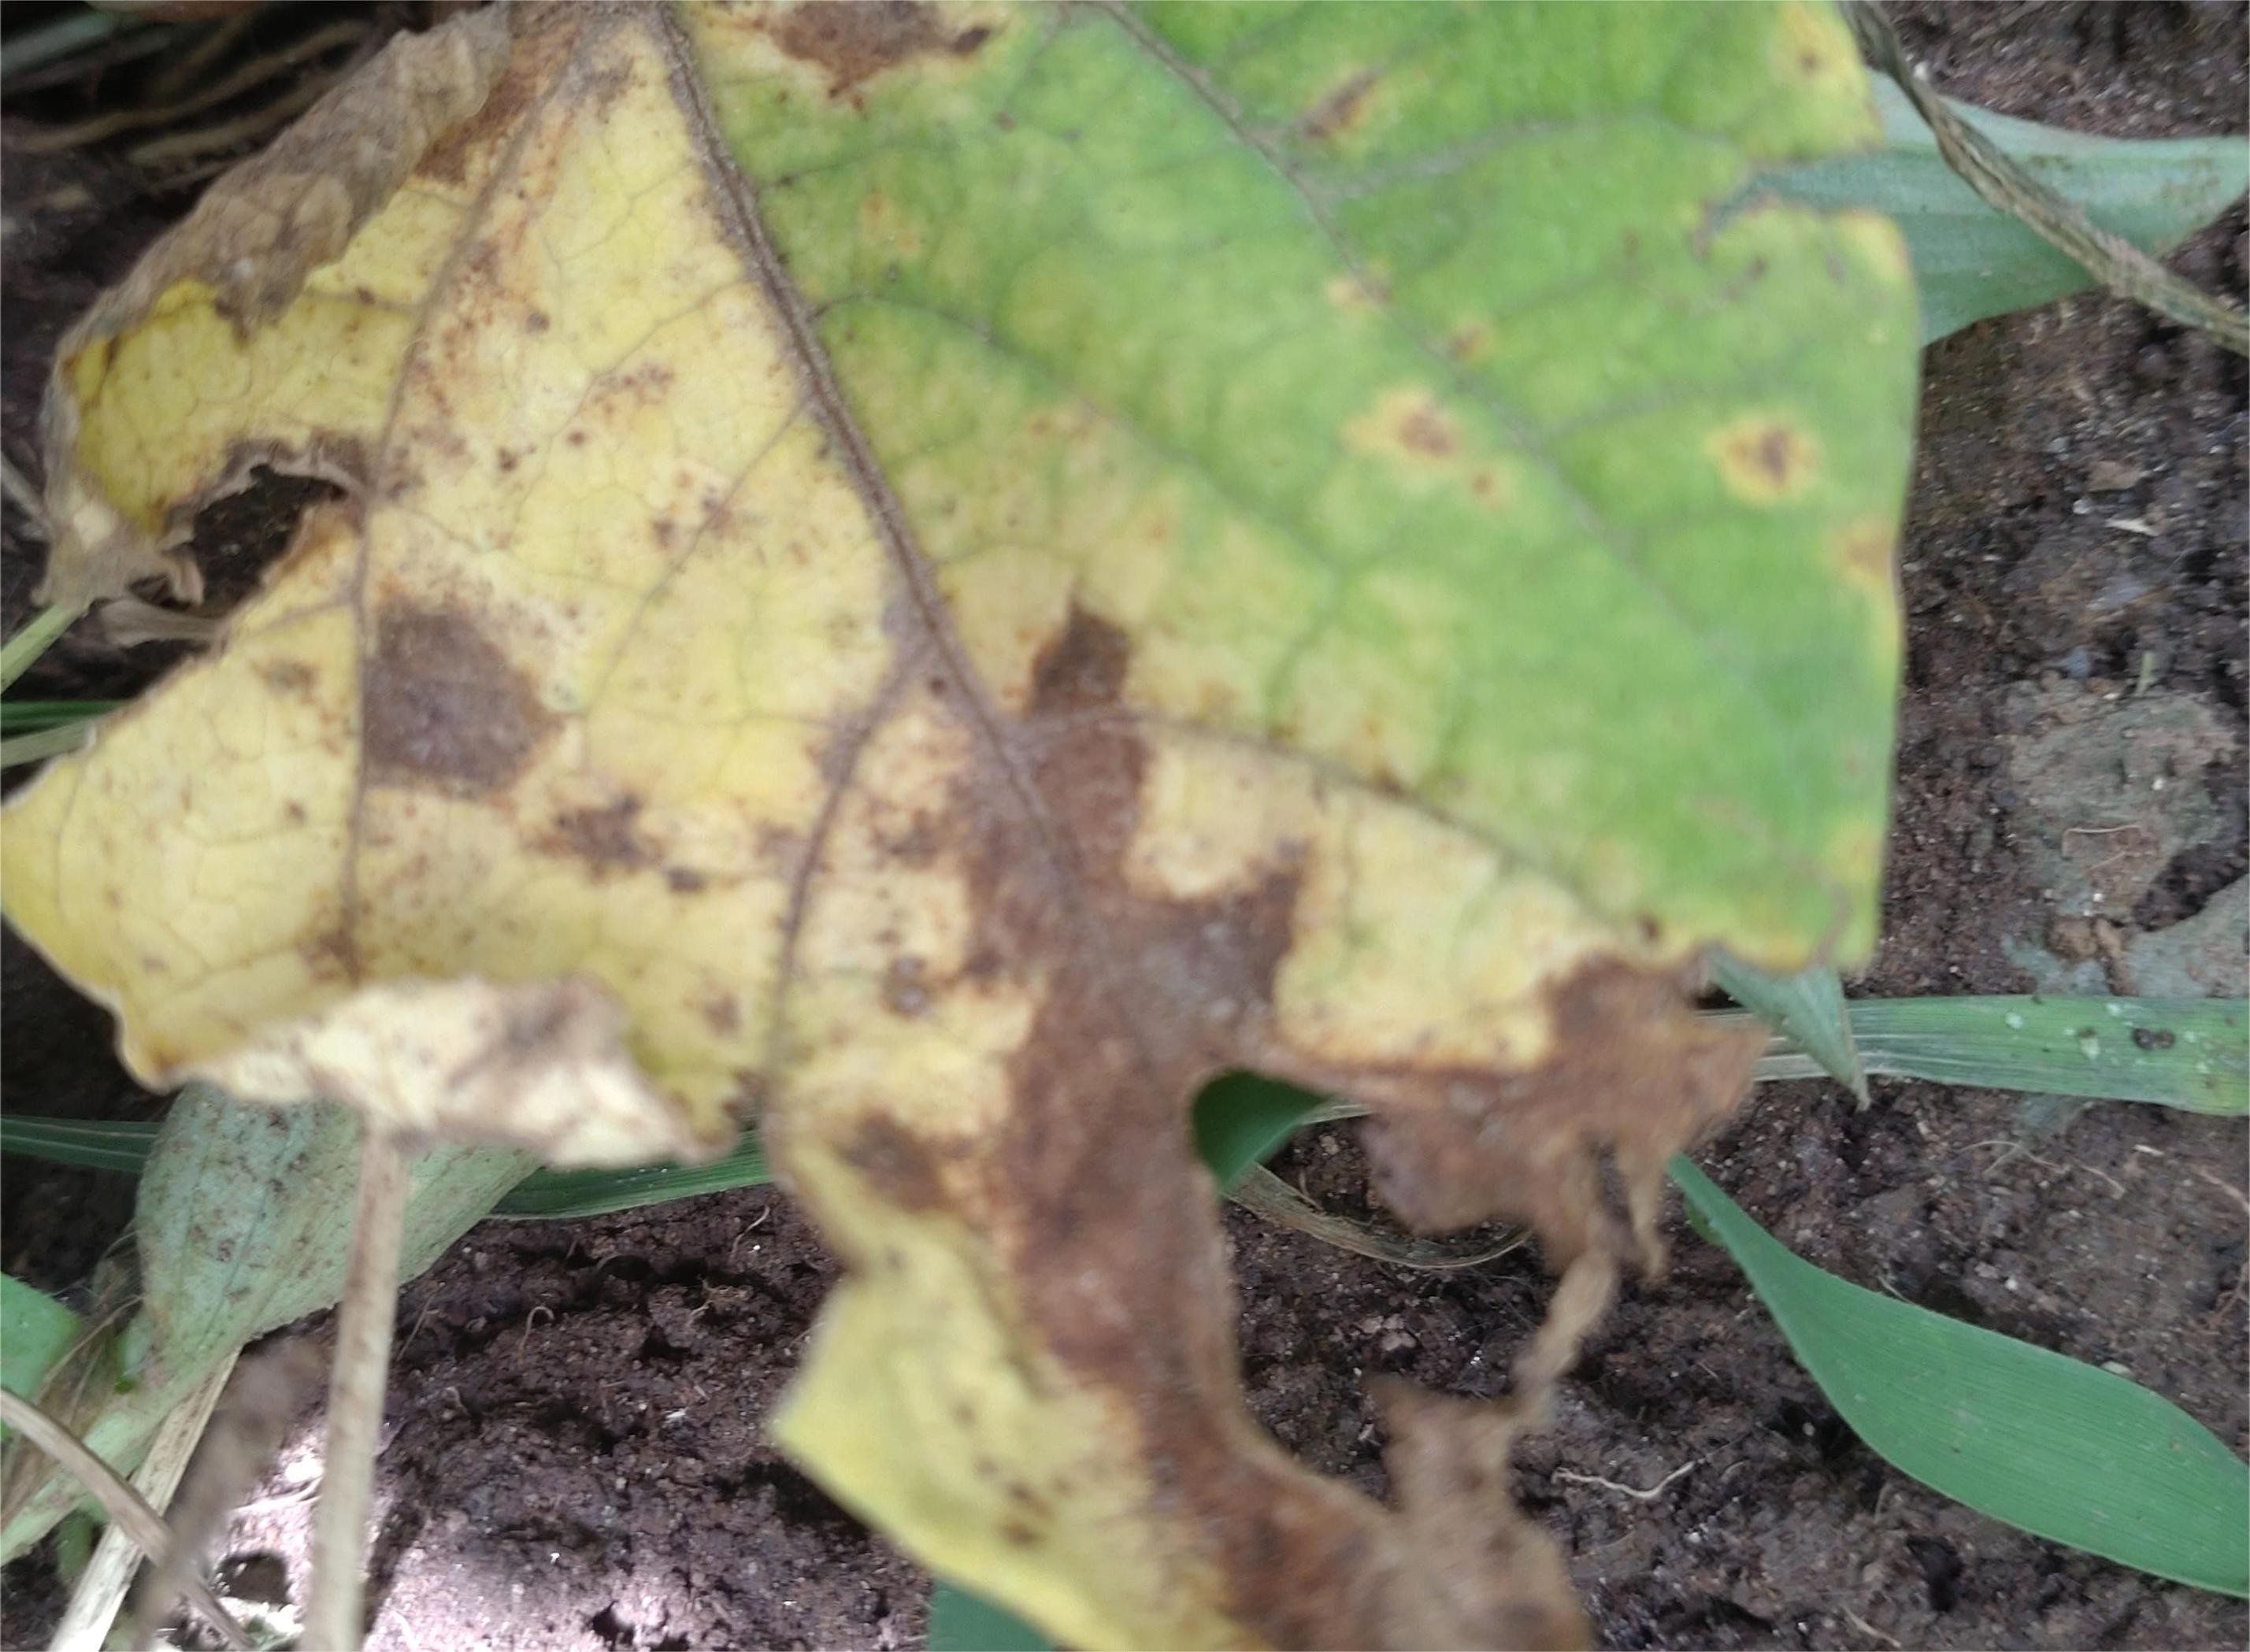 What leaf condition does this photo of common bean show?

anthracnose
